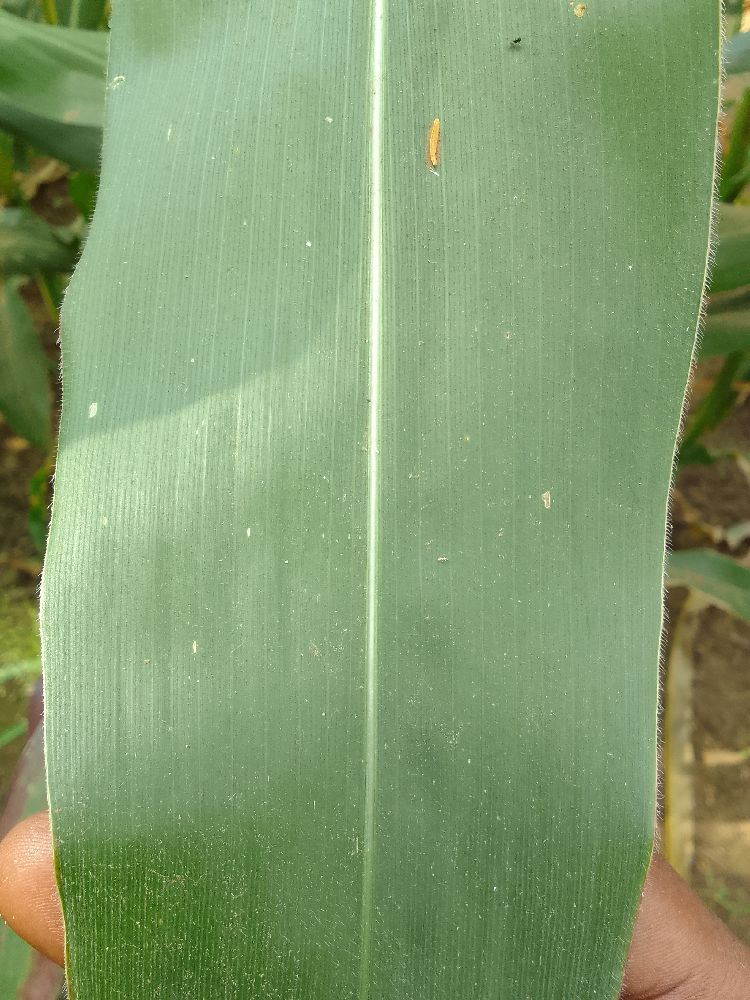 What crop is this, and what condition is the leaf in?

maize, healthy
